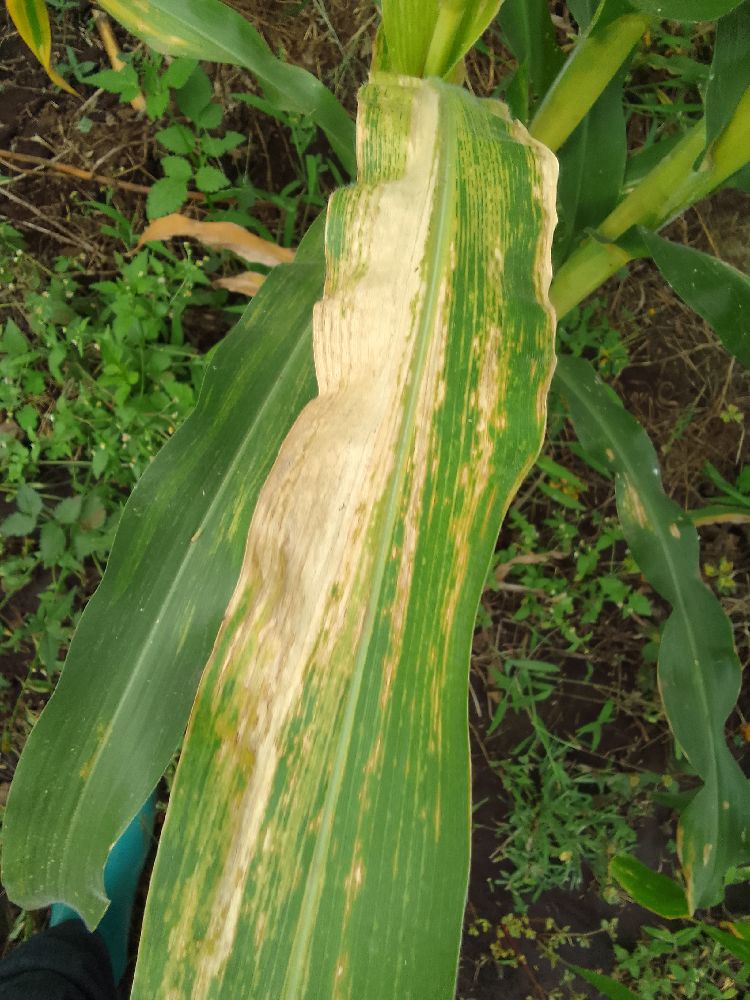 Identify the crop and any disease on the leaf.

maize, maize lethal necrosis
